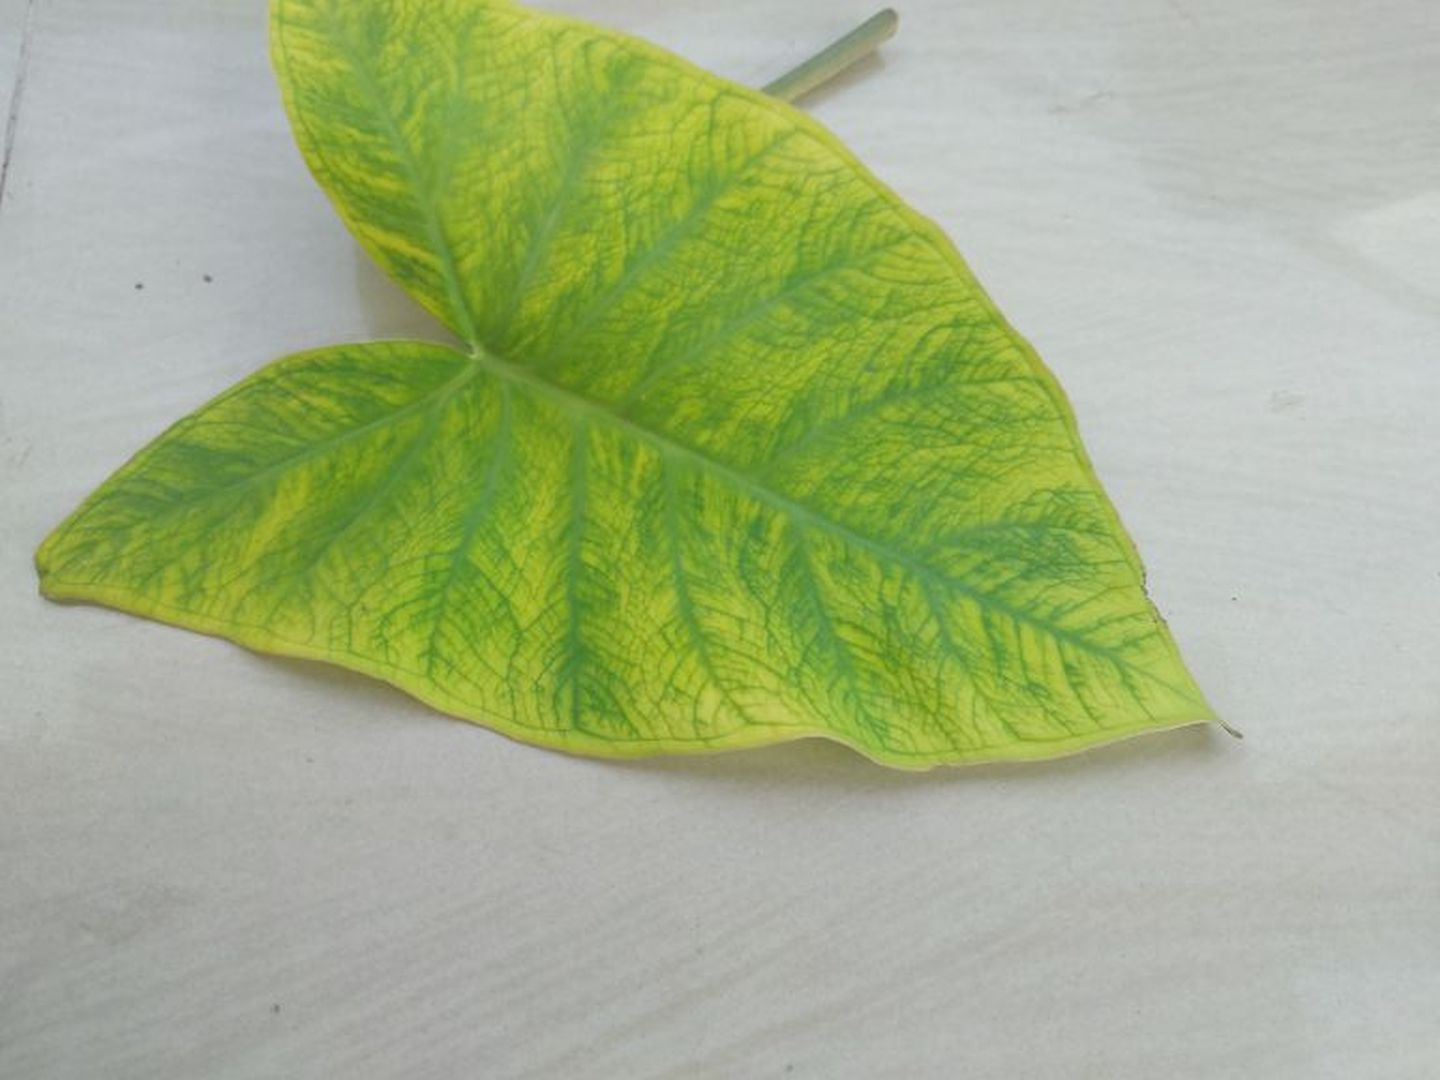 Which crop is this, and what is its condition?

taro, mosaic
